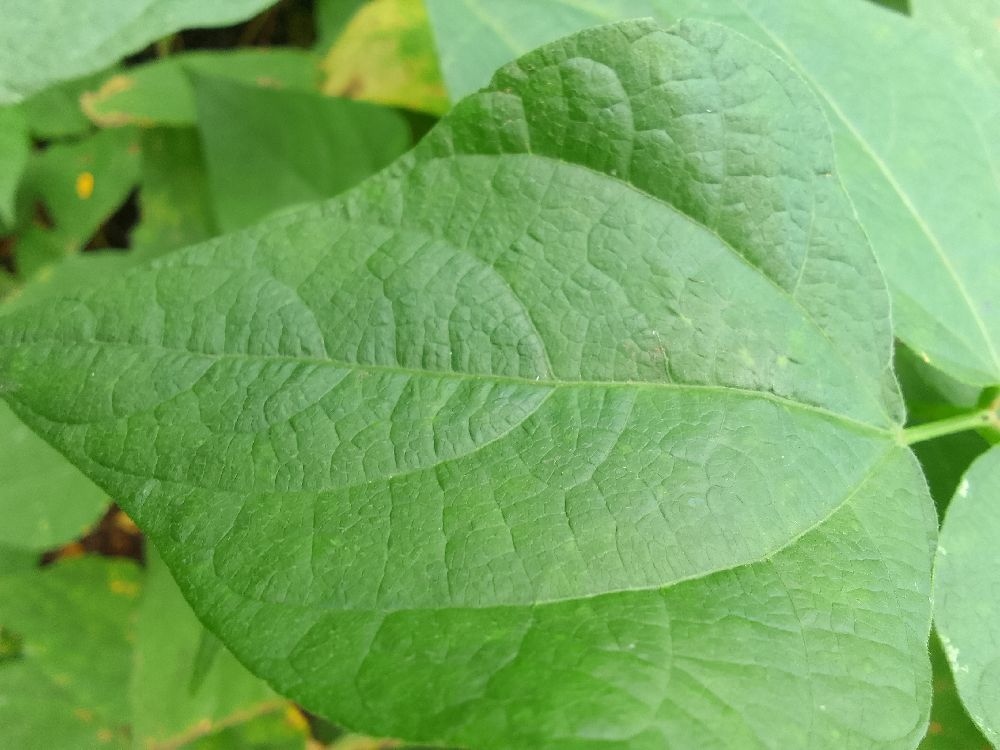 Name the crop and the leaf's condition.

common bean, healthy
